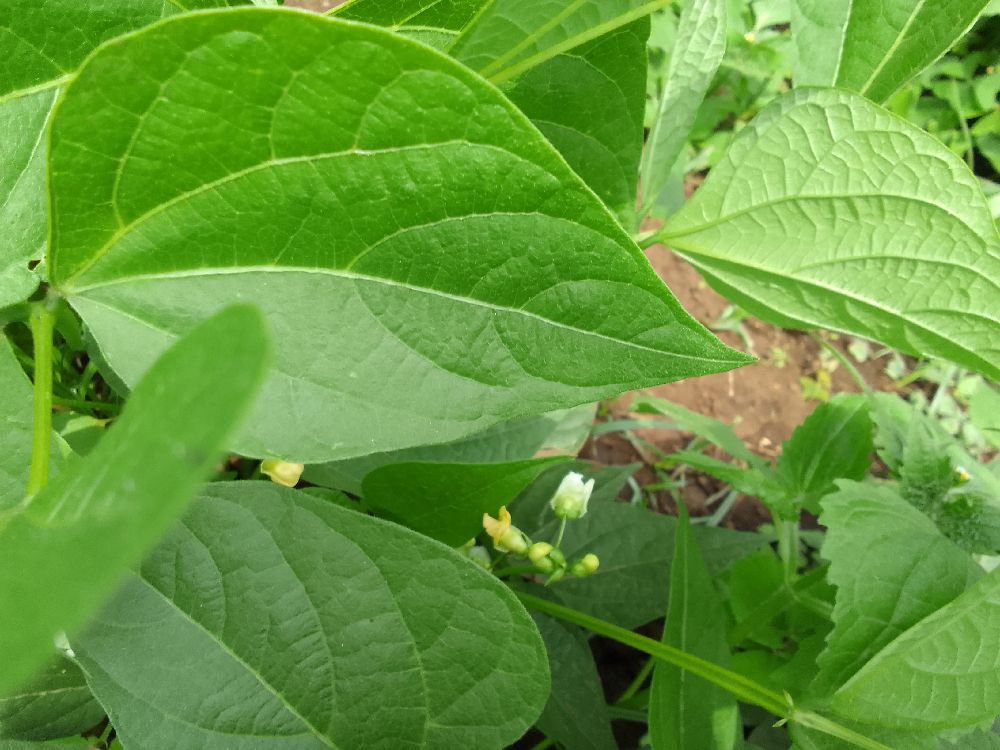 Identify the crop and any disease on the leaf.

common bean, healthy
